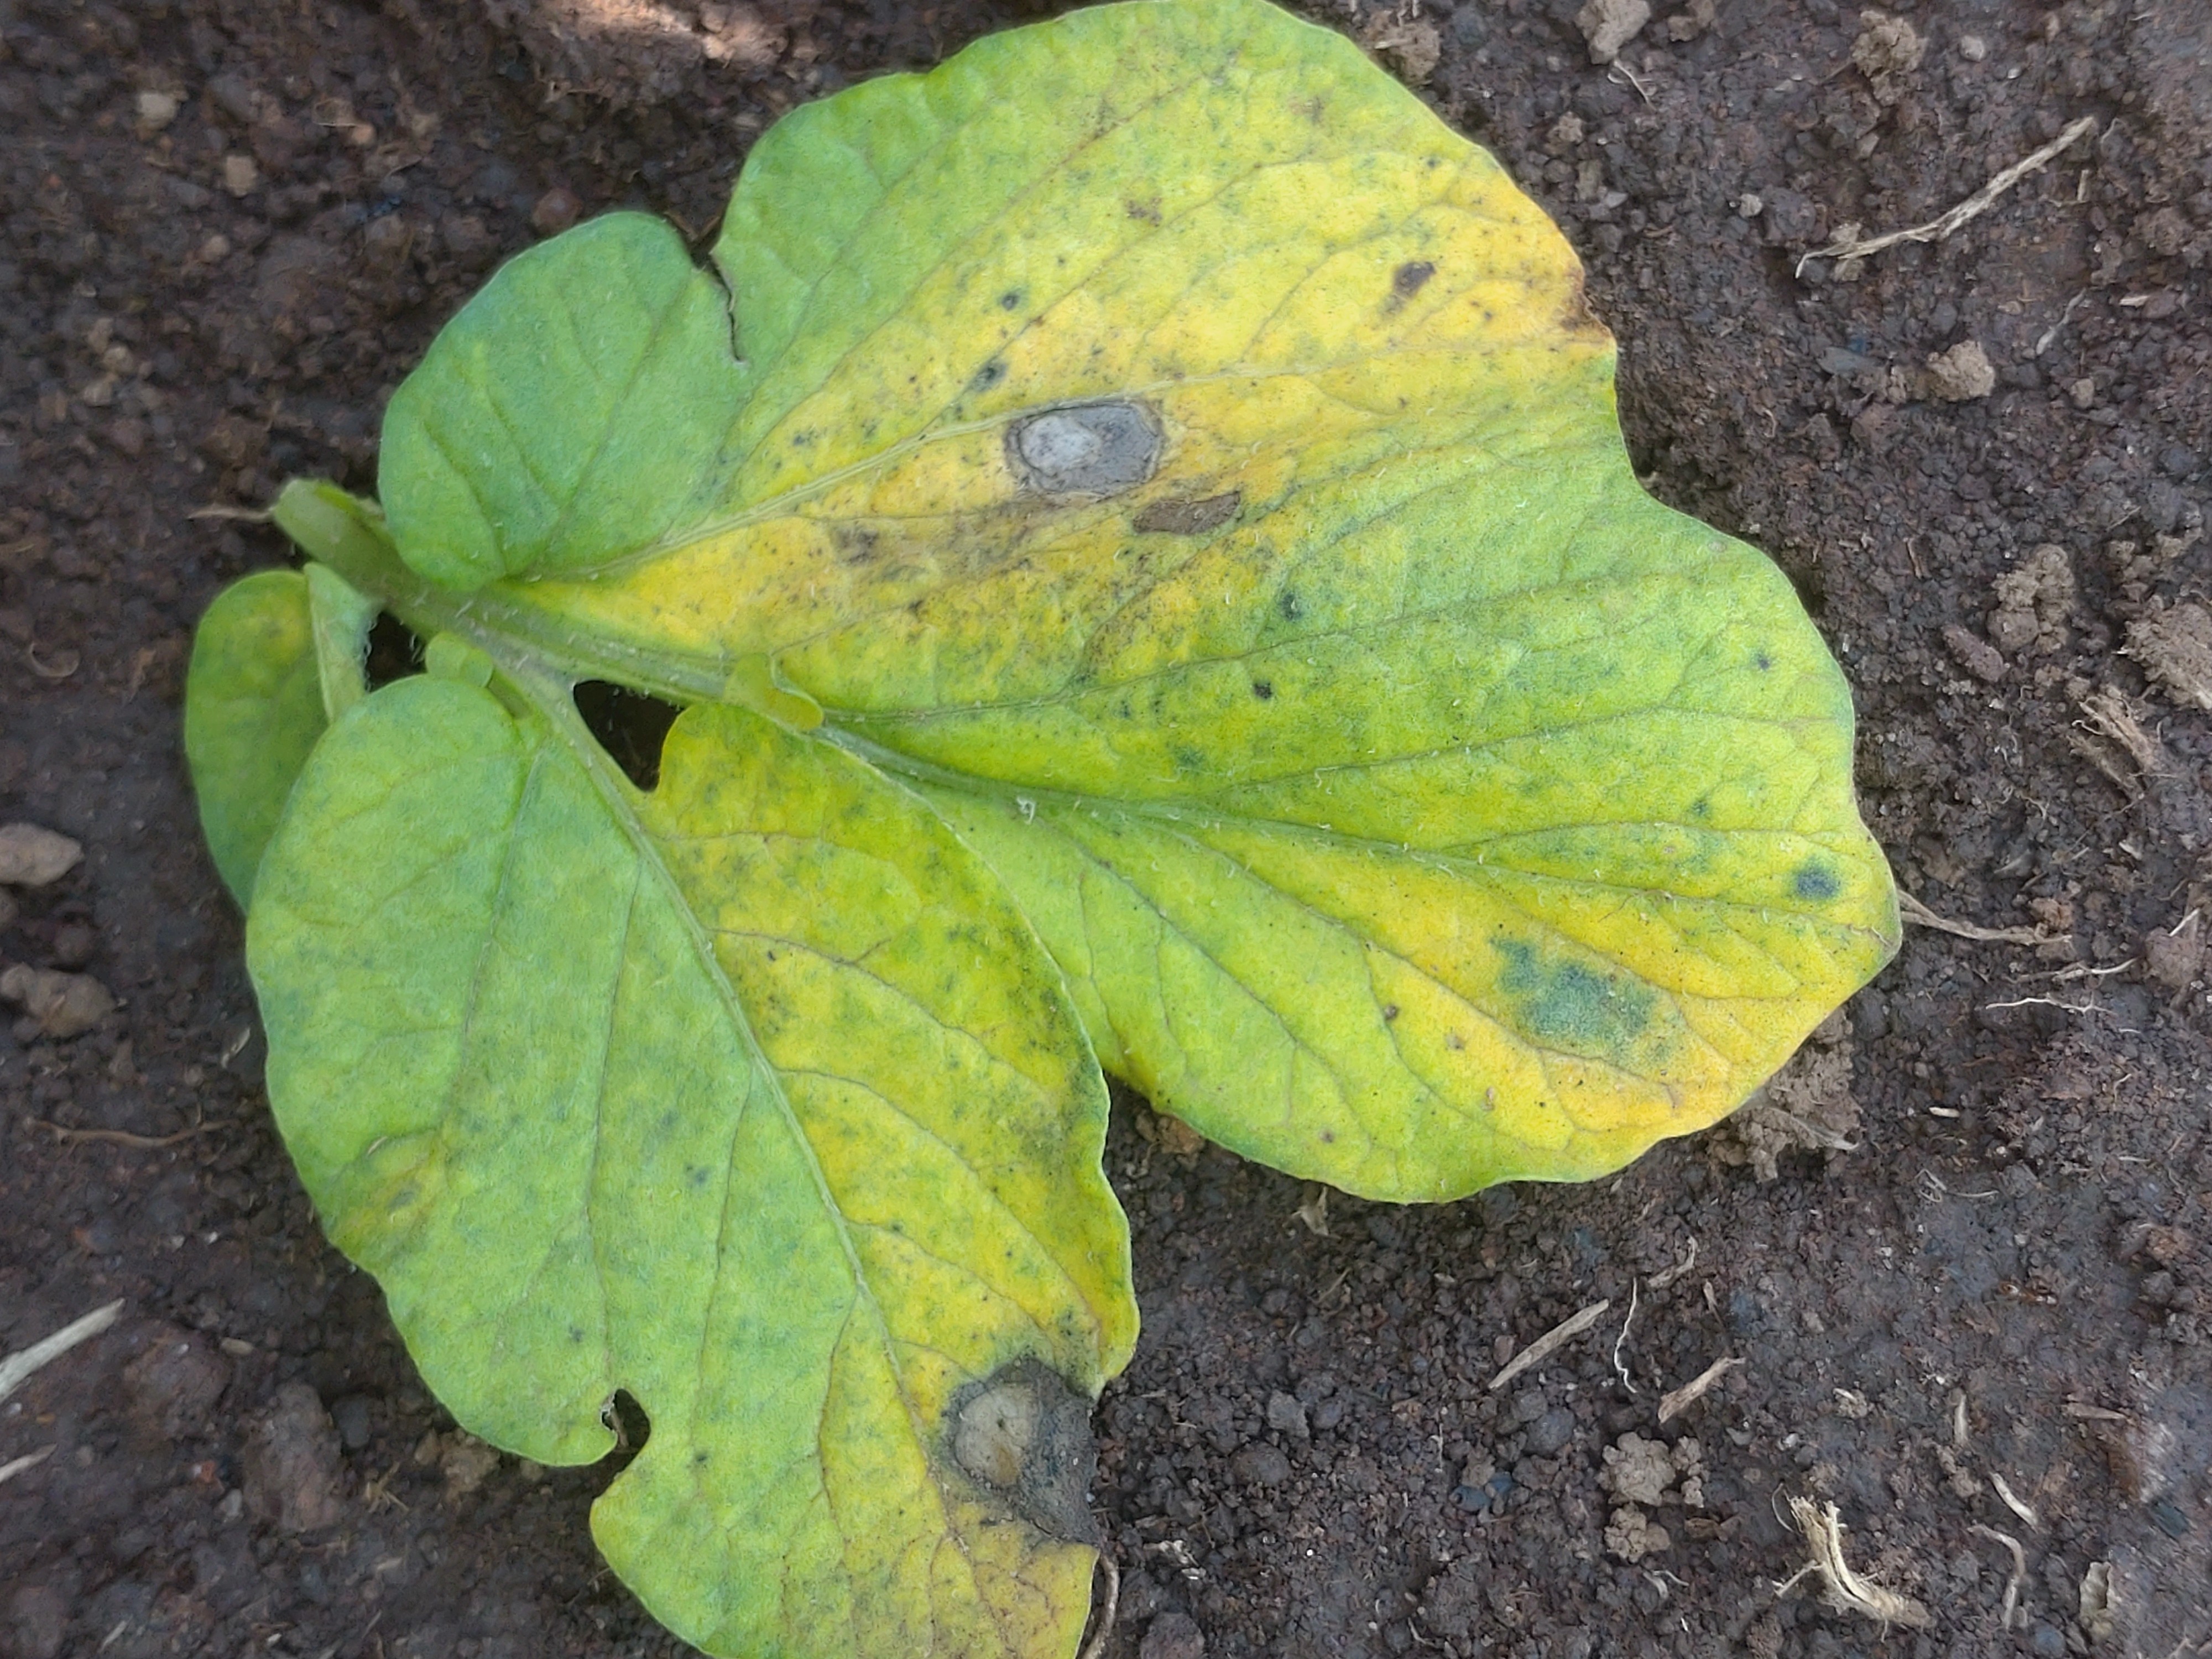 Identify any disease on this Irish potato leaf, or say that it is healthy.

late blight
